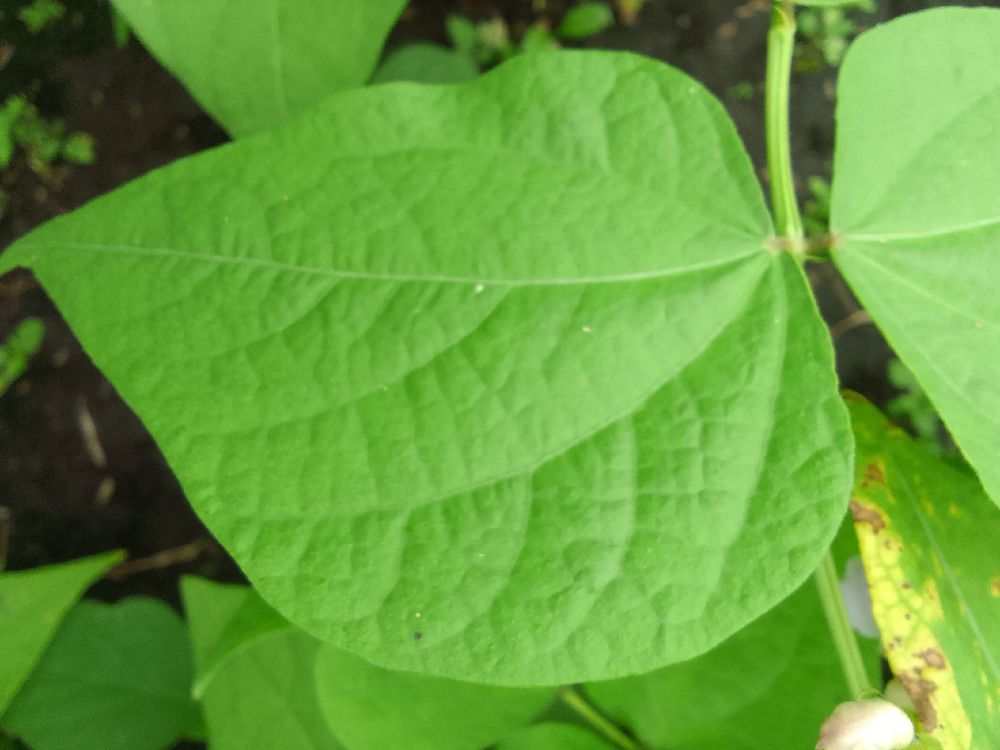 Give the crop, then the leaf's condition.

common bean, healthy
